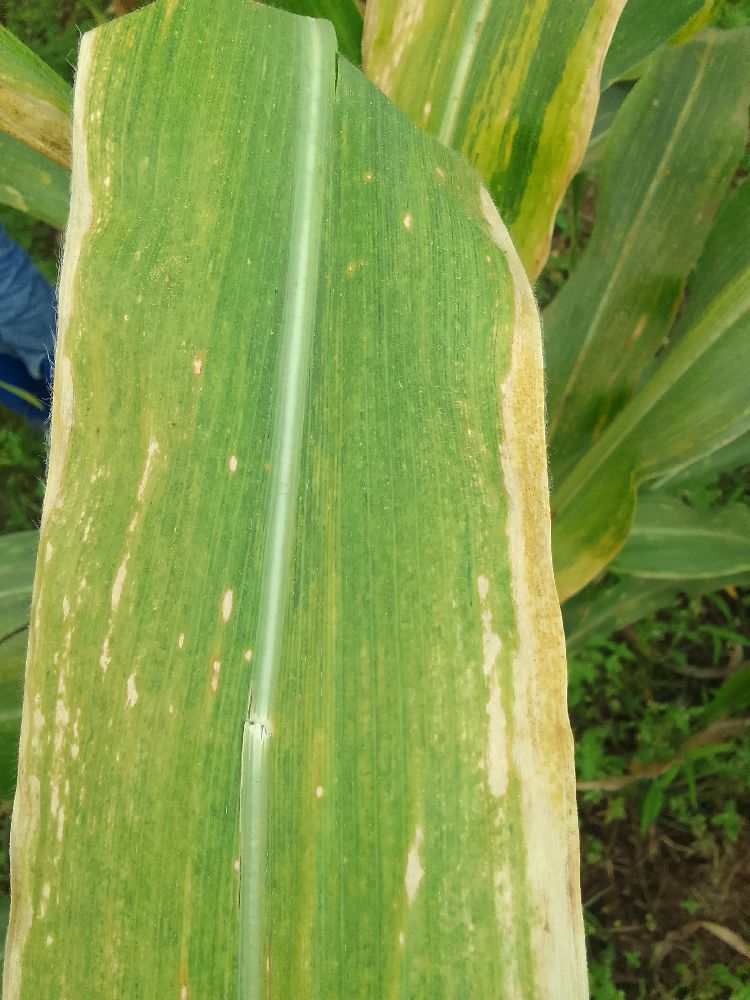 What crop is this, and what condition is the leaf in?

maize, maize lethal necrosis
